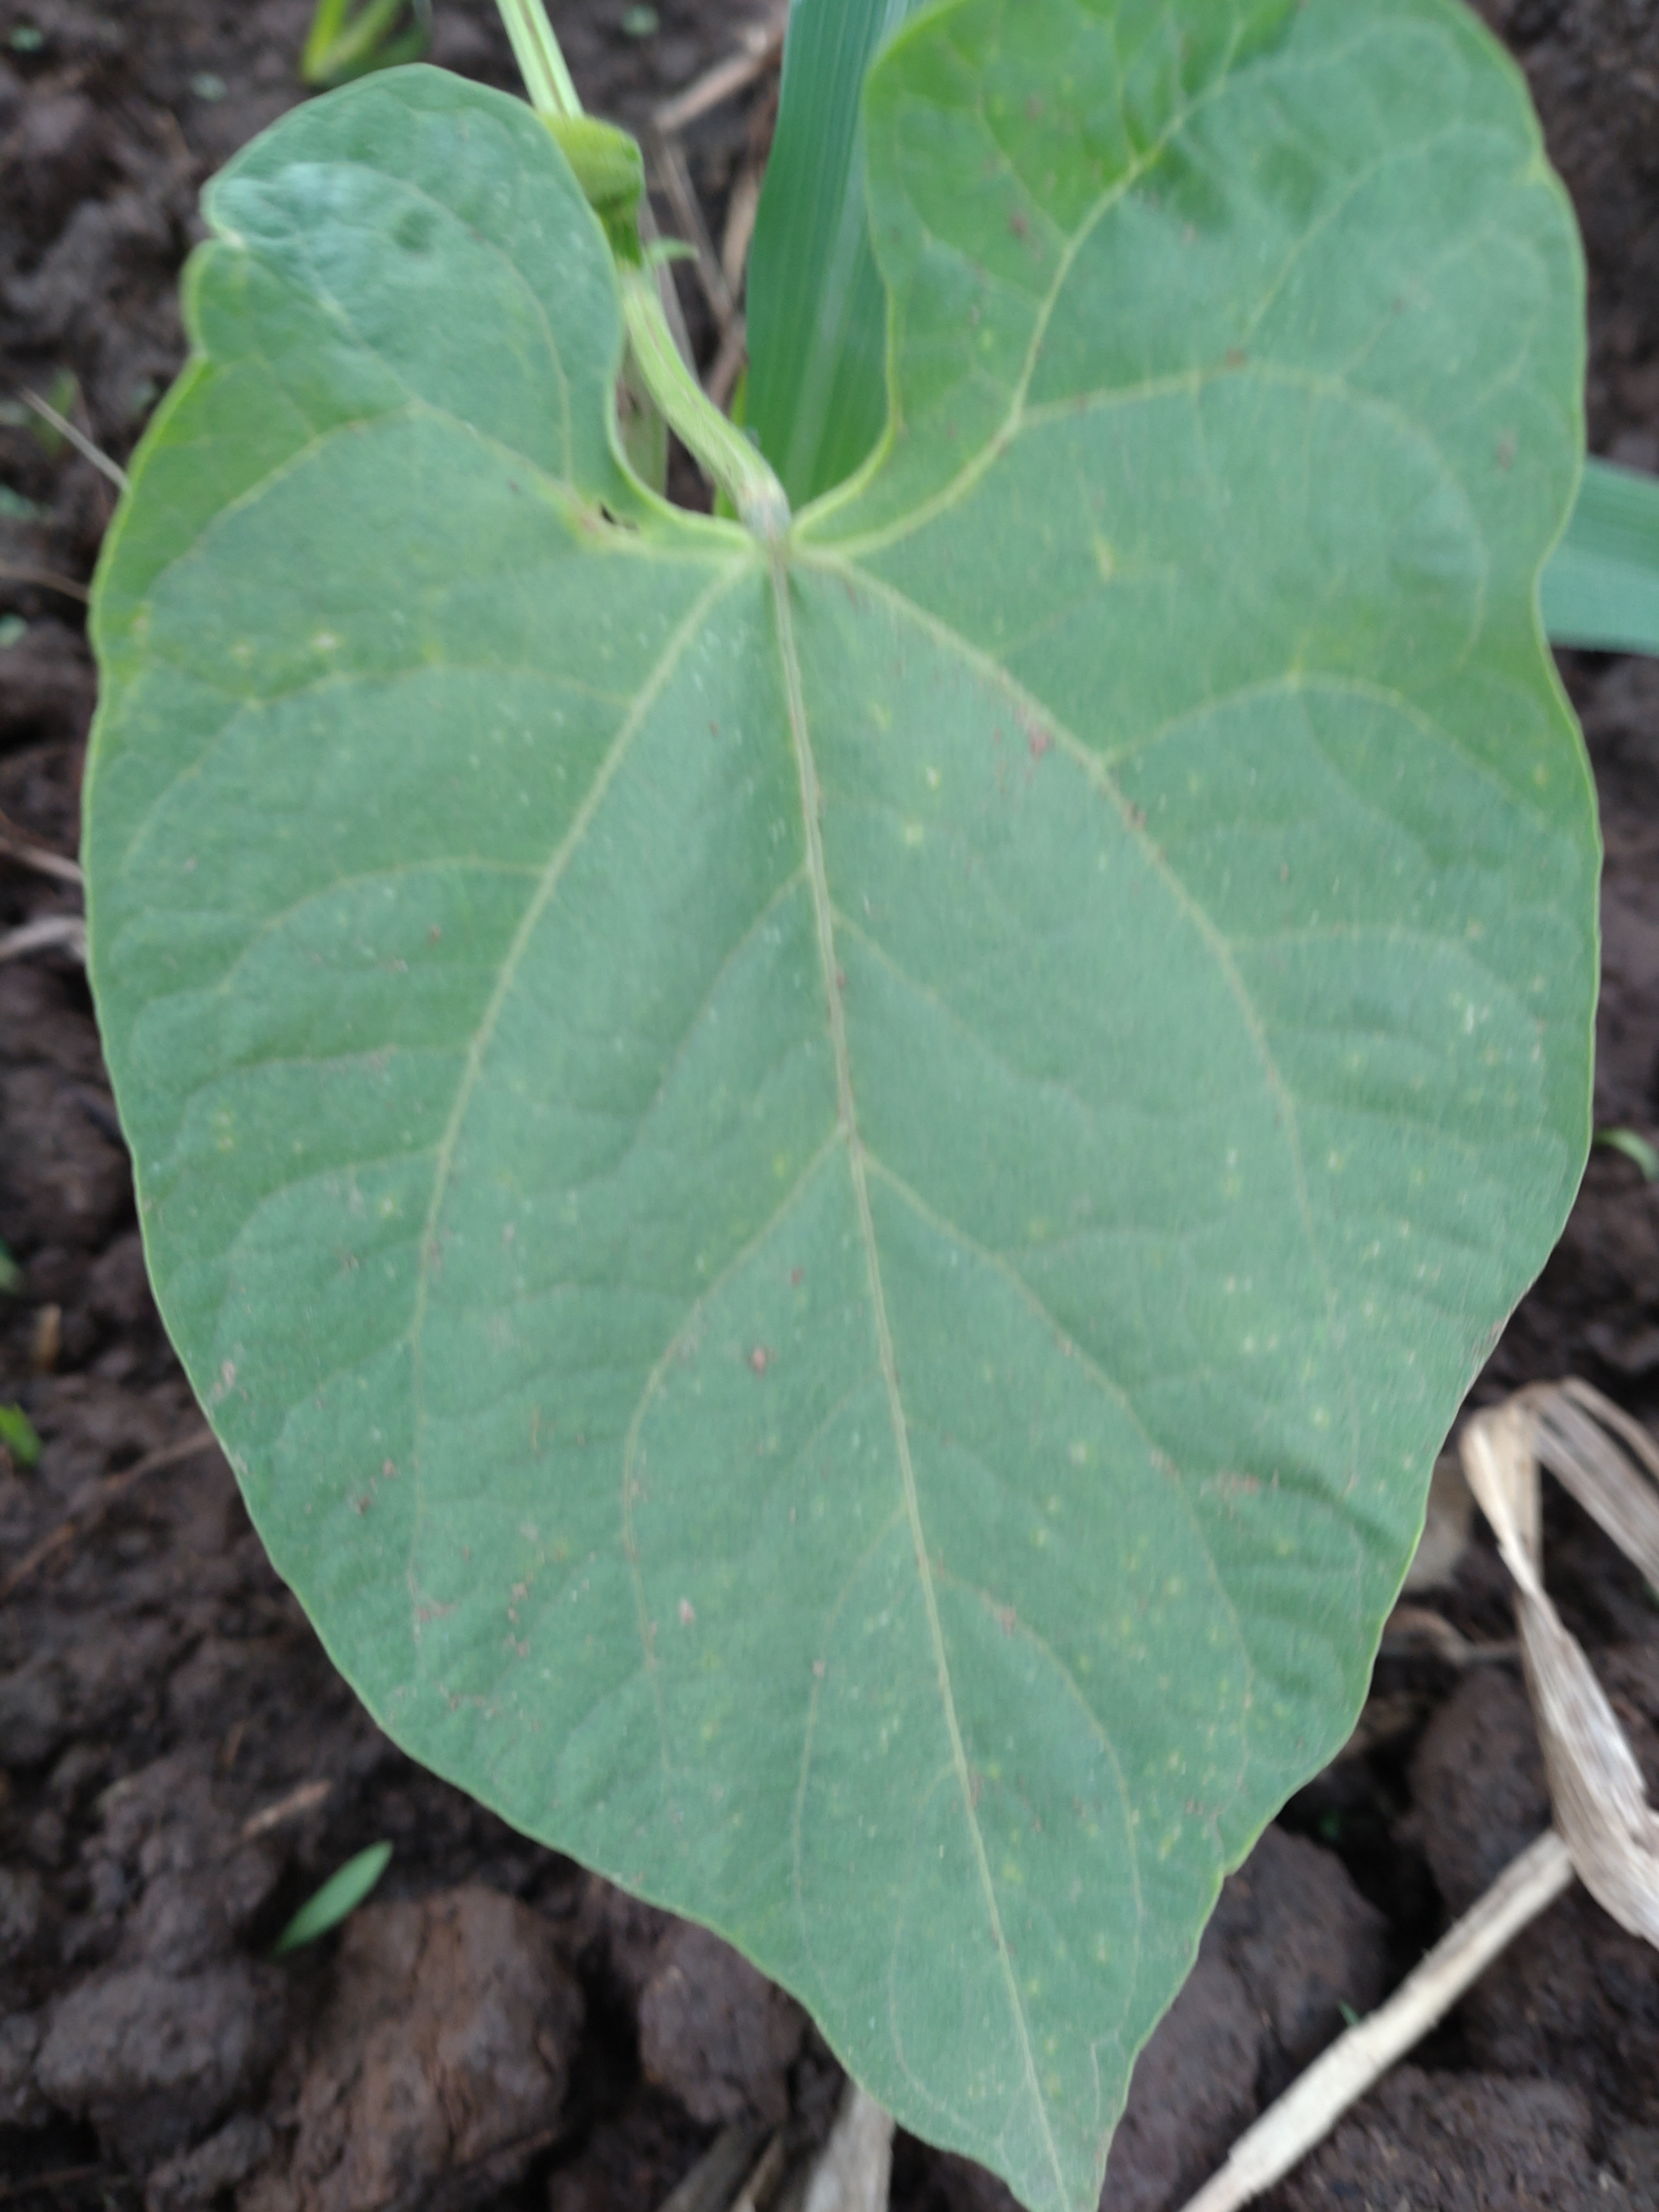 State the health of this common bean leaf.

healthy
